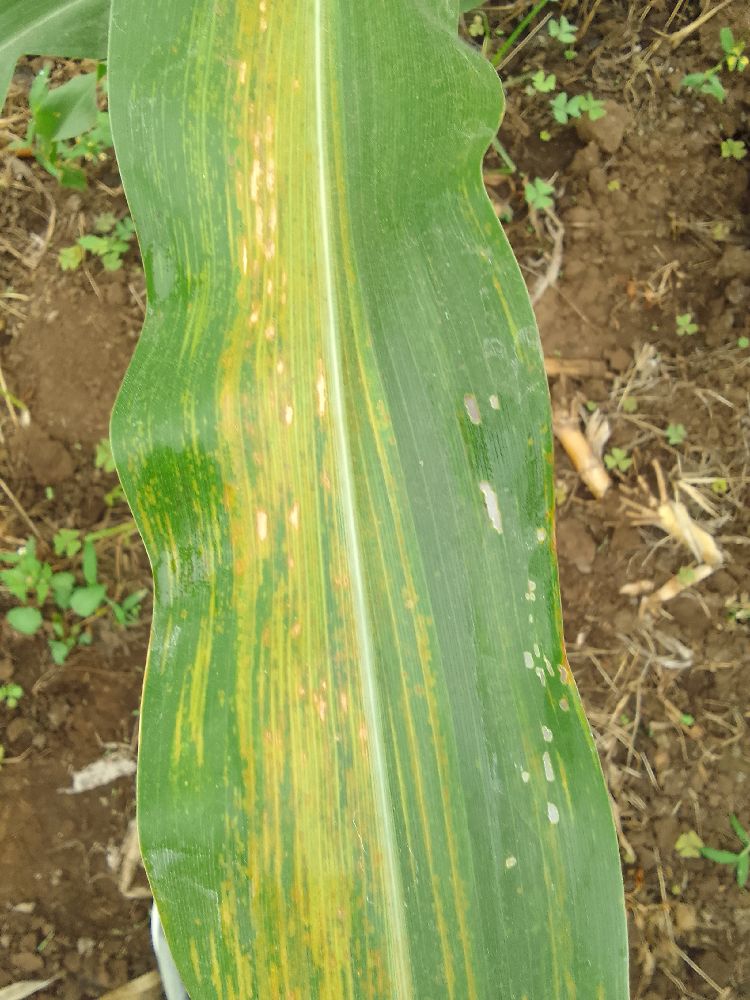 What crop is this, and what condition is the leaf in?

maize, maize lethal necrosis
